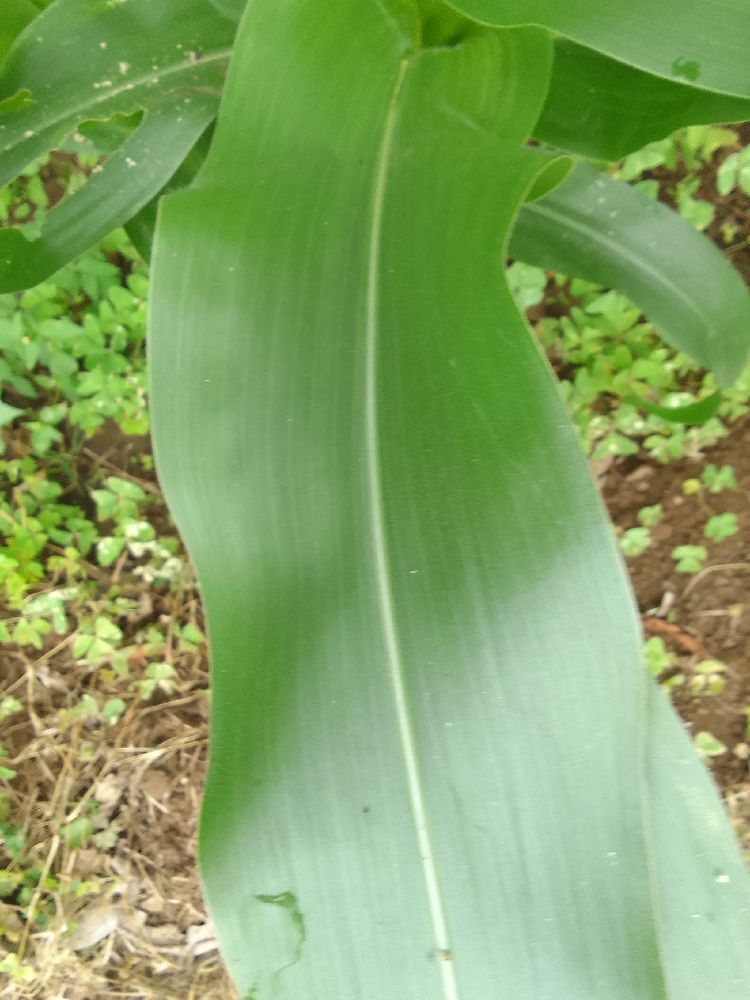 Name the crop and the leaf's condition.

maize, healthy
